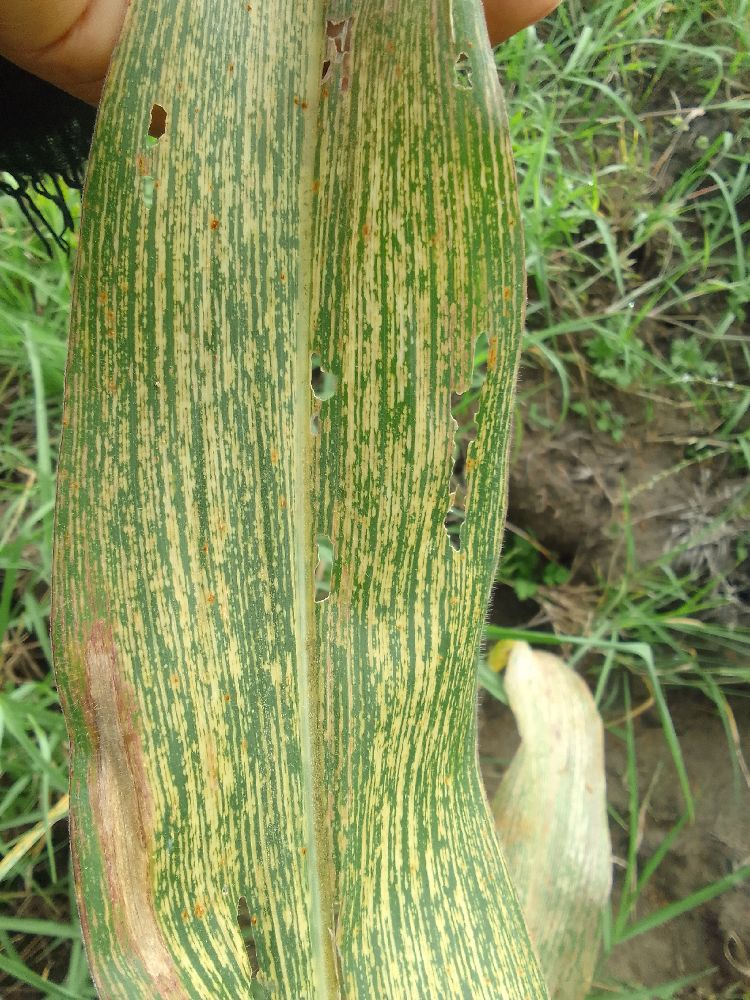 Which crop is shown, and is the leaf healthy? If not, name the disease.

maize, maize streak virus
